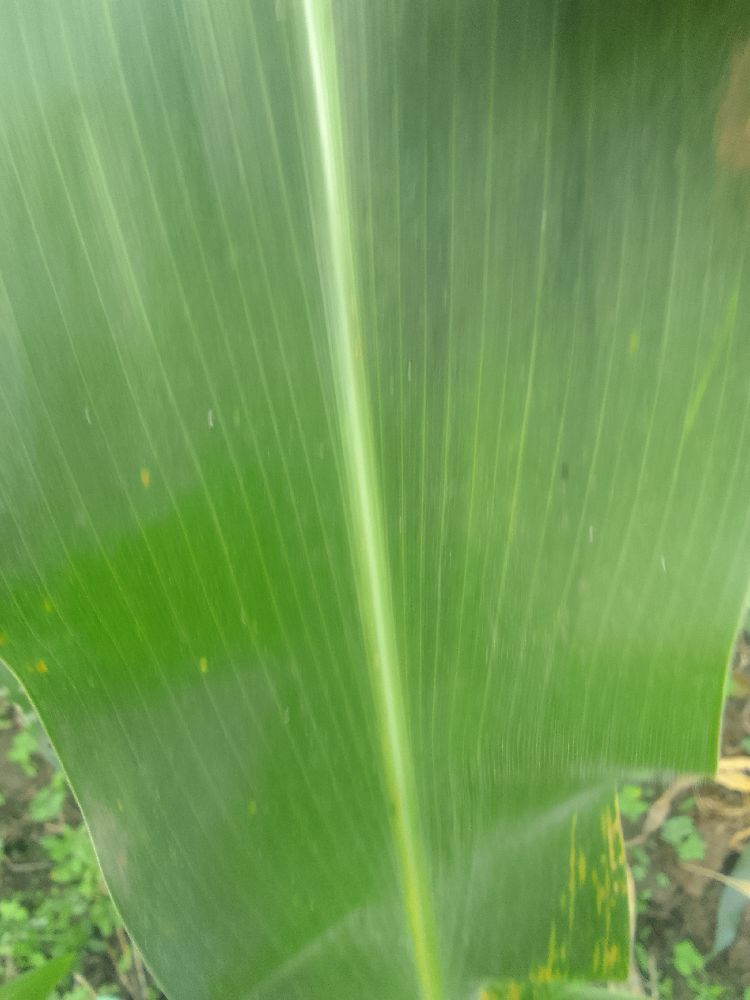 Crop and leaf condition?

maize, healthy
